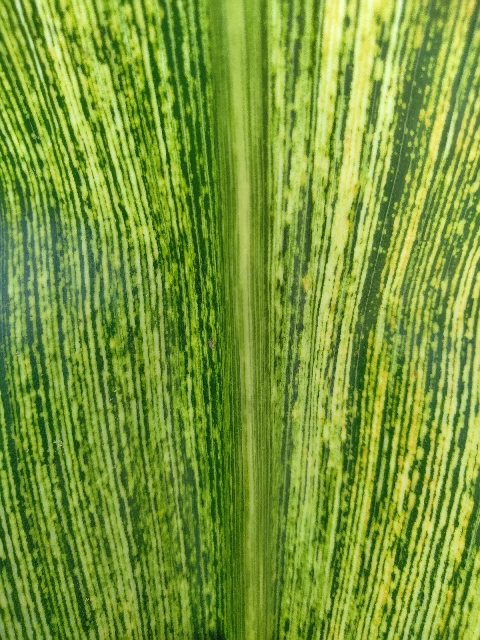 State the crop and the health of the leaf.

maize, maize streak virus
